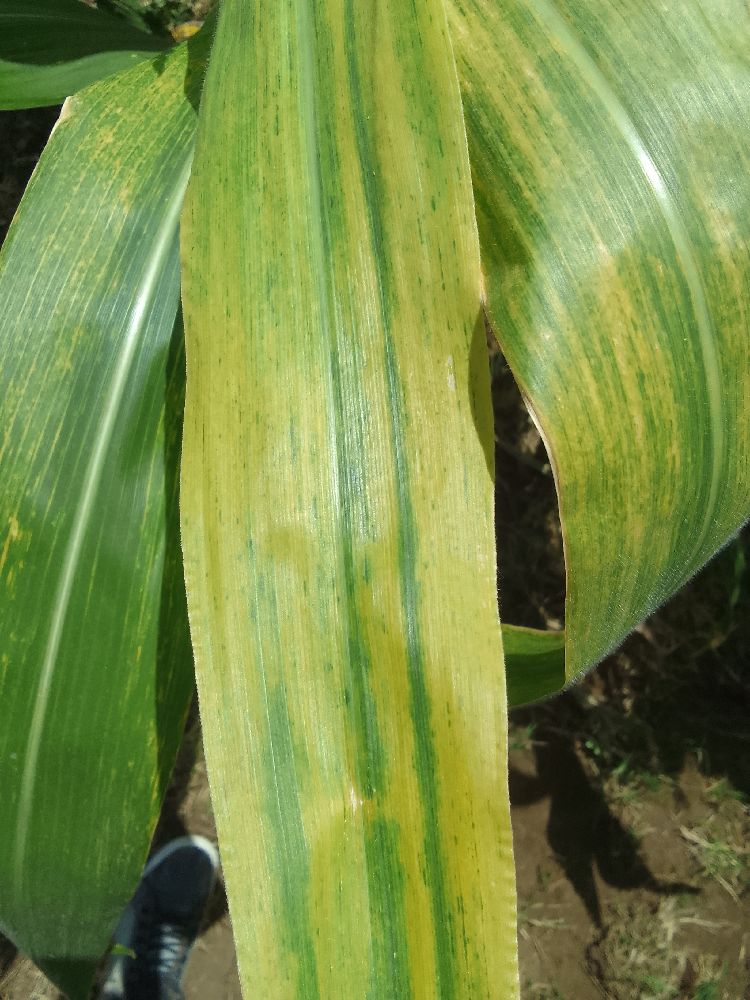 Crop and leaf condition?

maize, maize lethal necrosis
